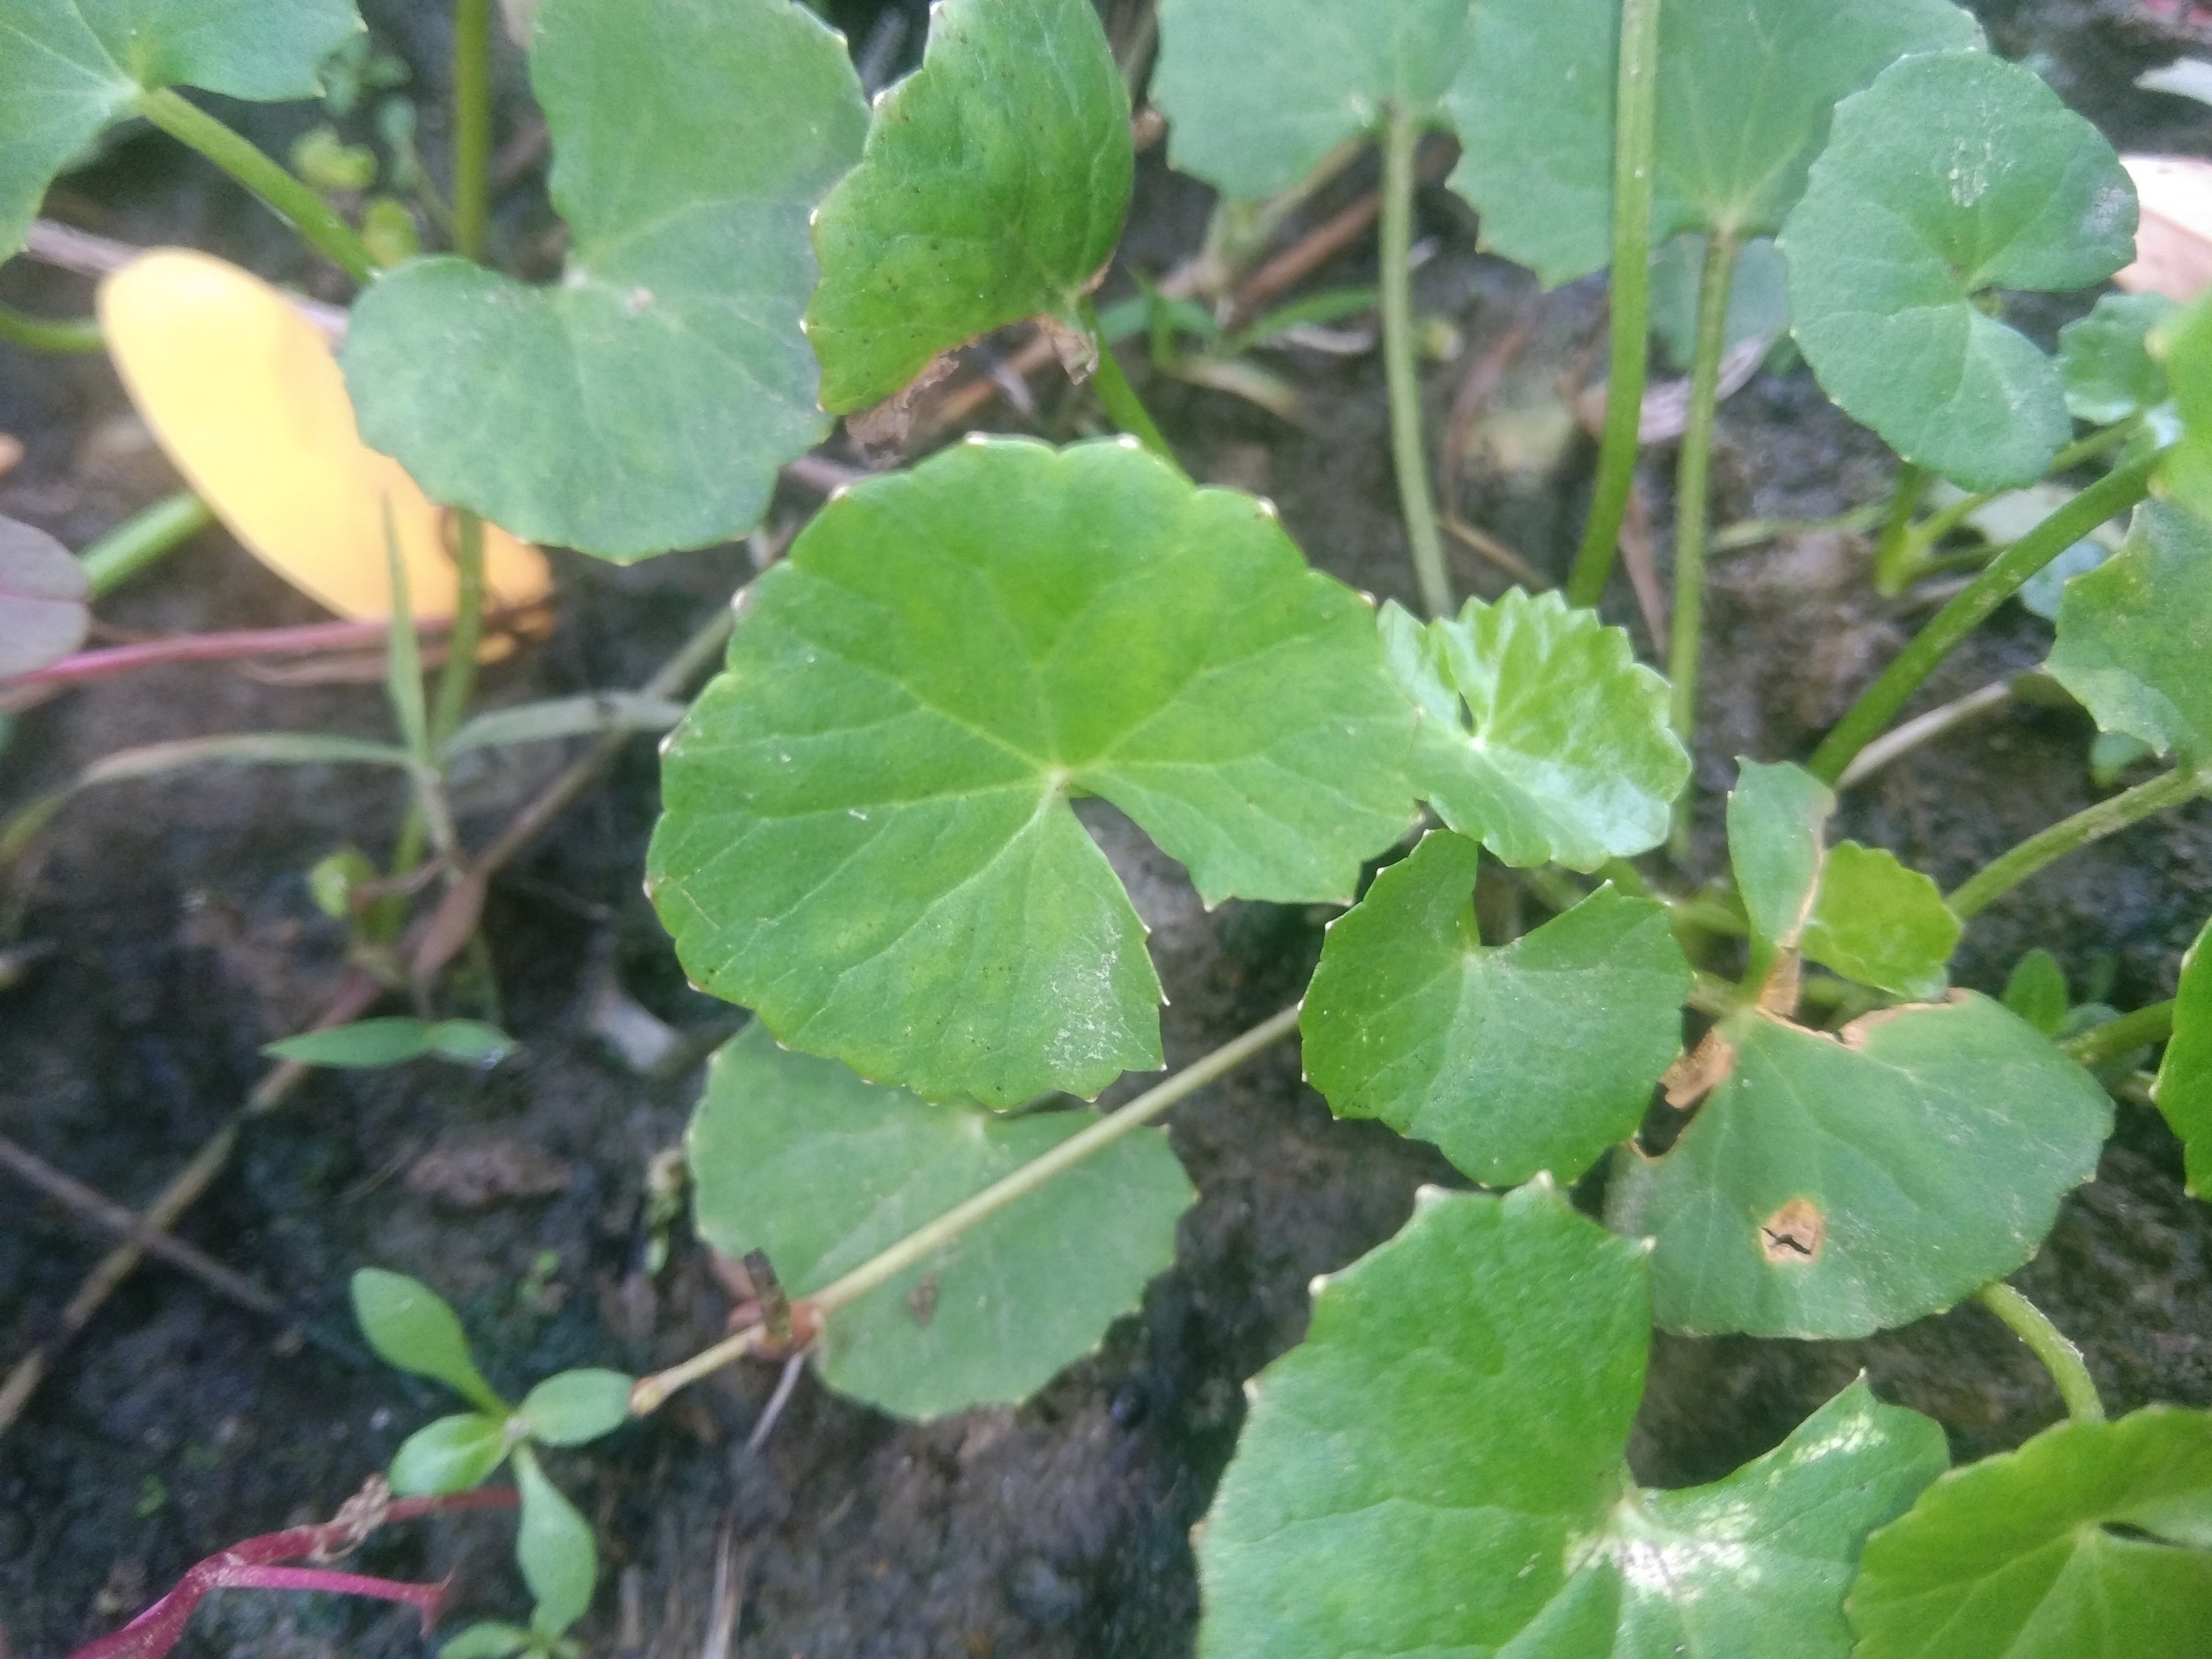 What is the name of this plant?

thankuni
